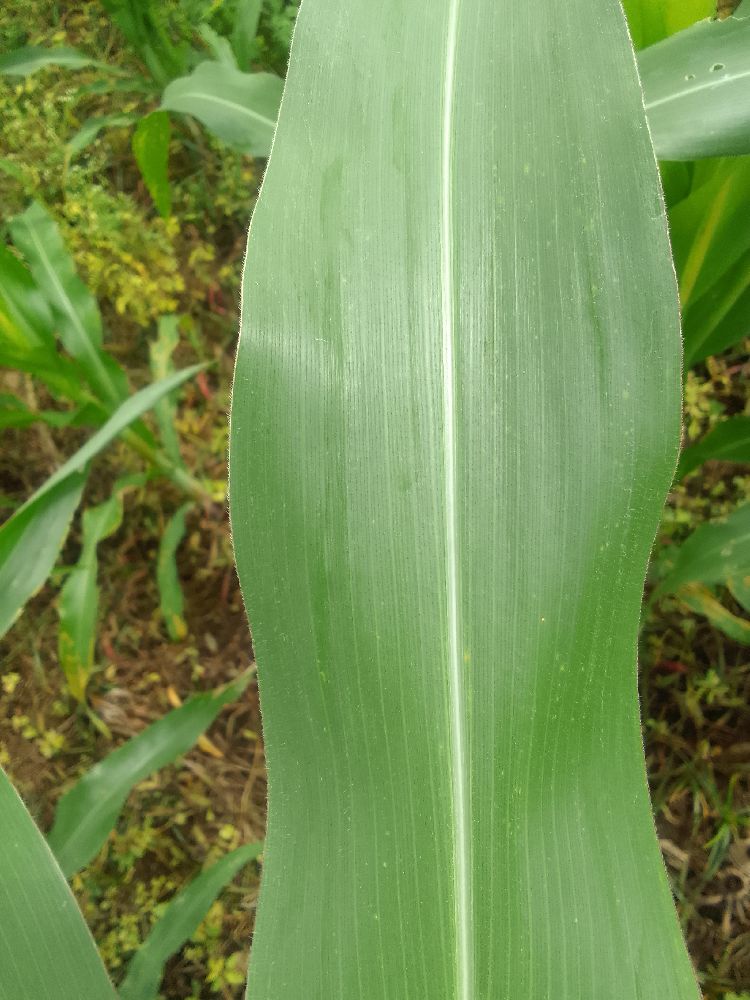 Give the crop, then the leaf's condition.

maize, healthy
